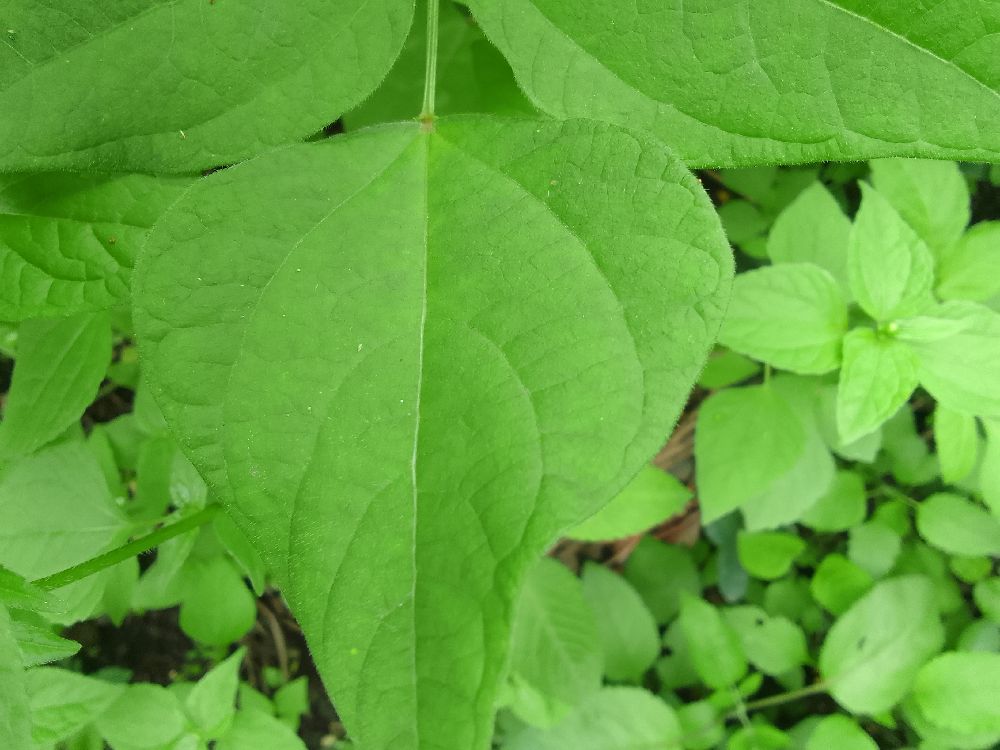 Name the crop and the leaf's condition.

common bean, healthy
